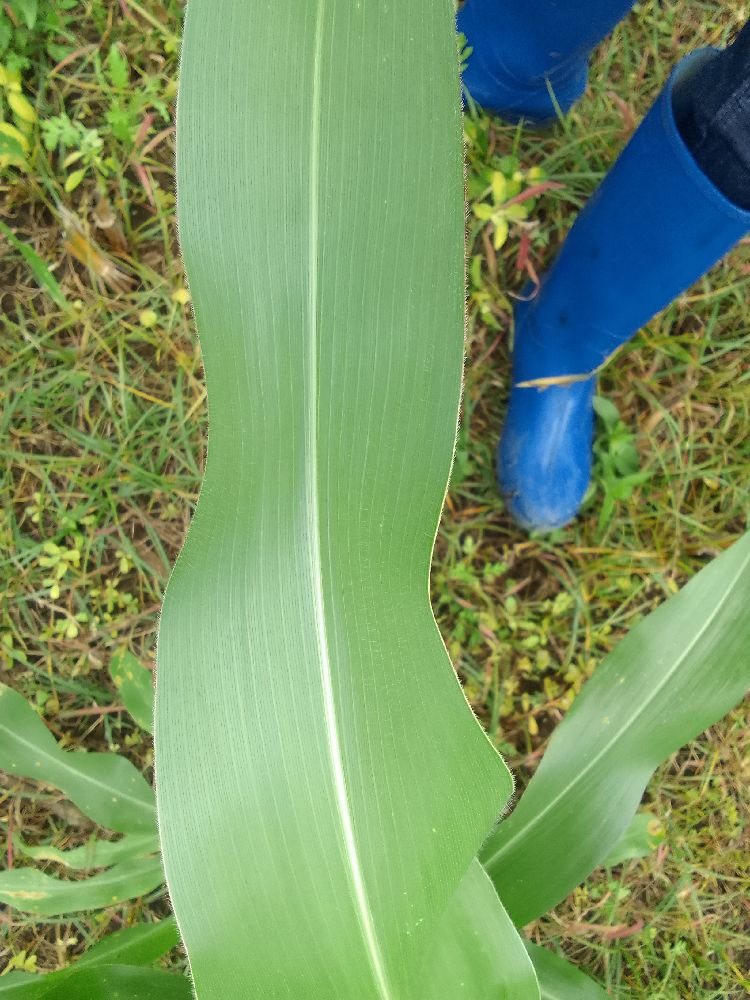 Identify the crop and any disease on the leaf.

maize, healthy
